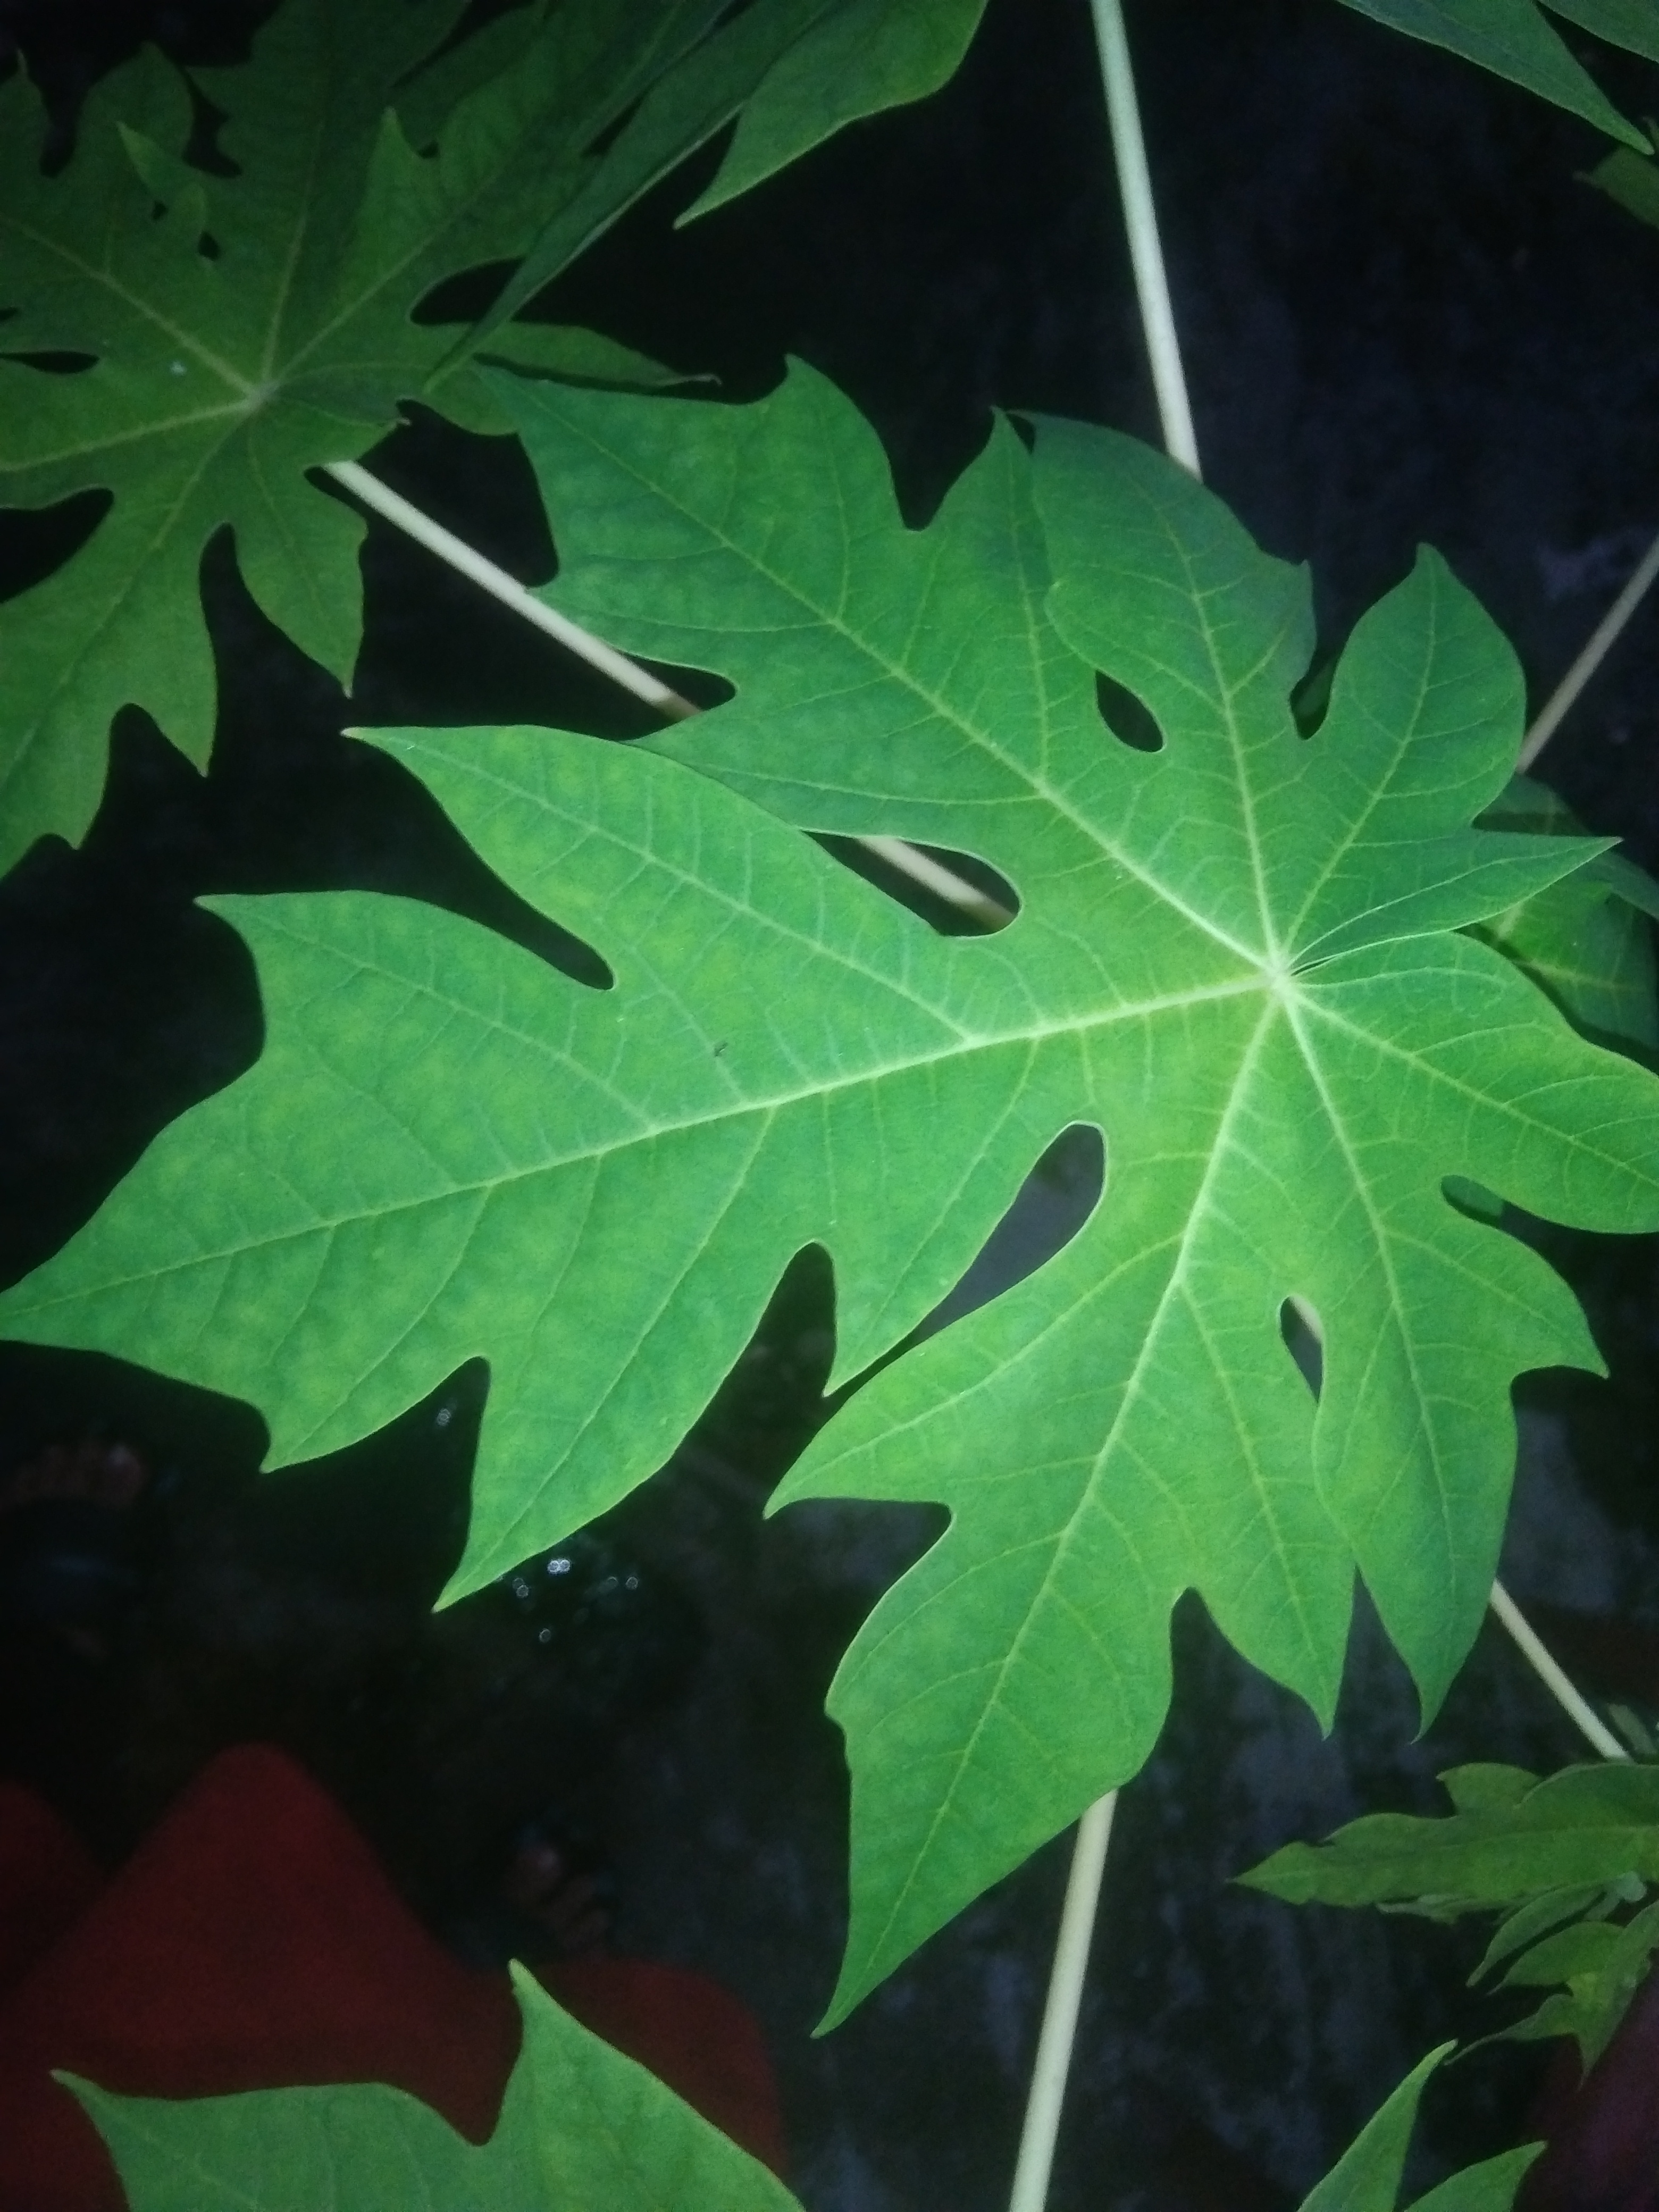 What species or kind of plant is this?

papaya
